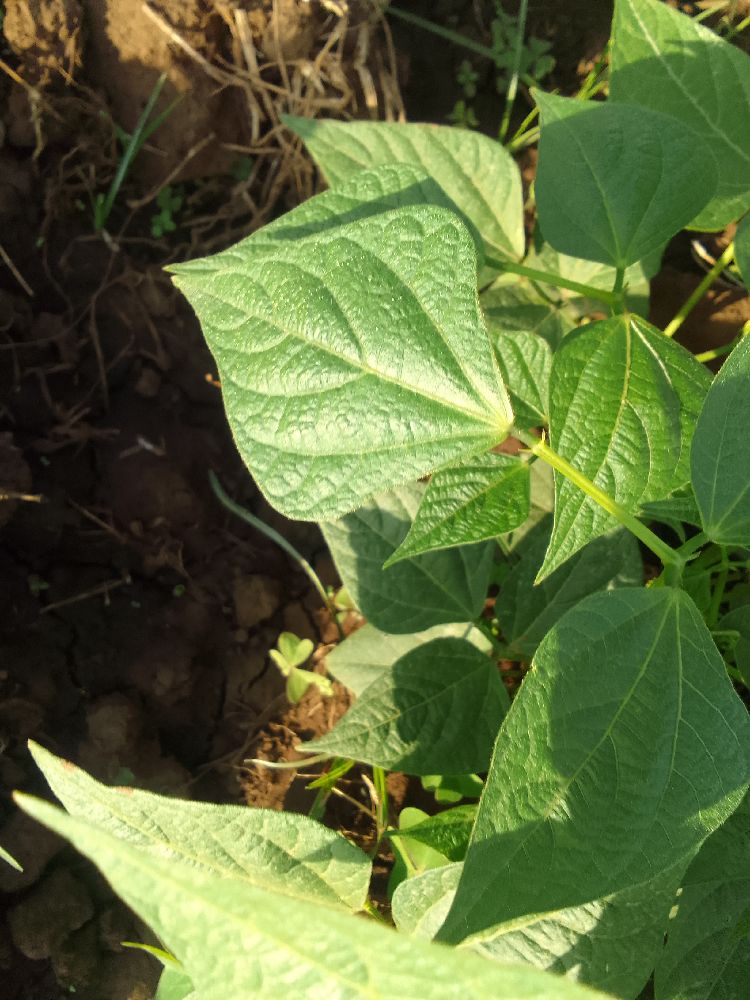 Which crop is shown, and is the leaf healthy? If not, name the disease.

common bean, healthy
